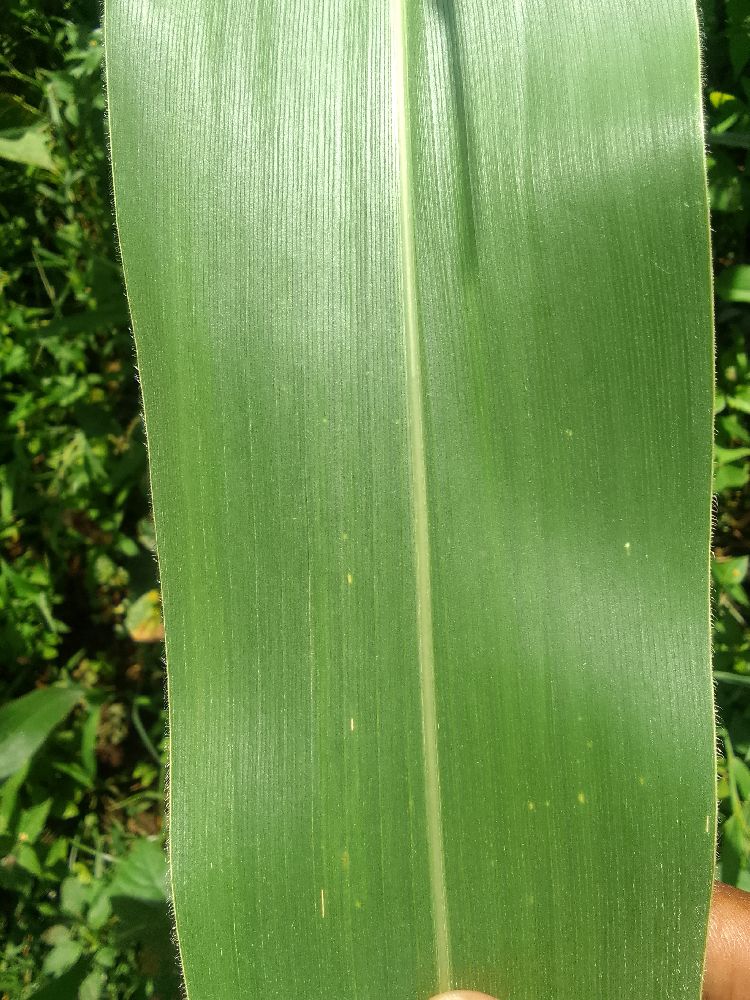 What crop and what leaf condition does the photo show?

maize, healthy
